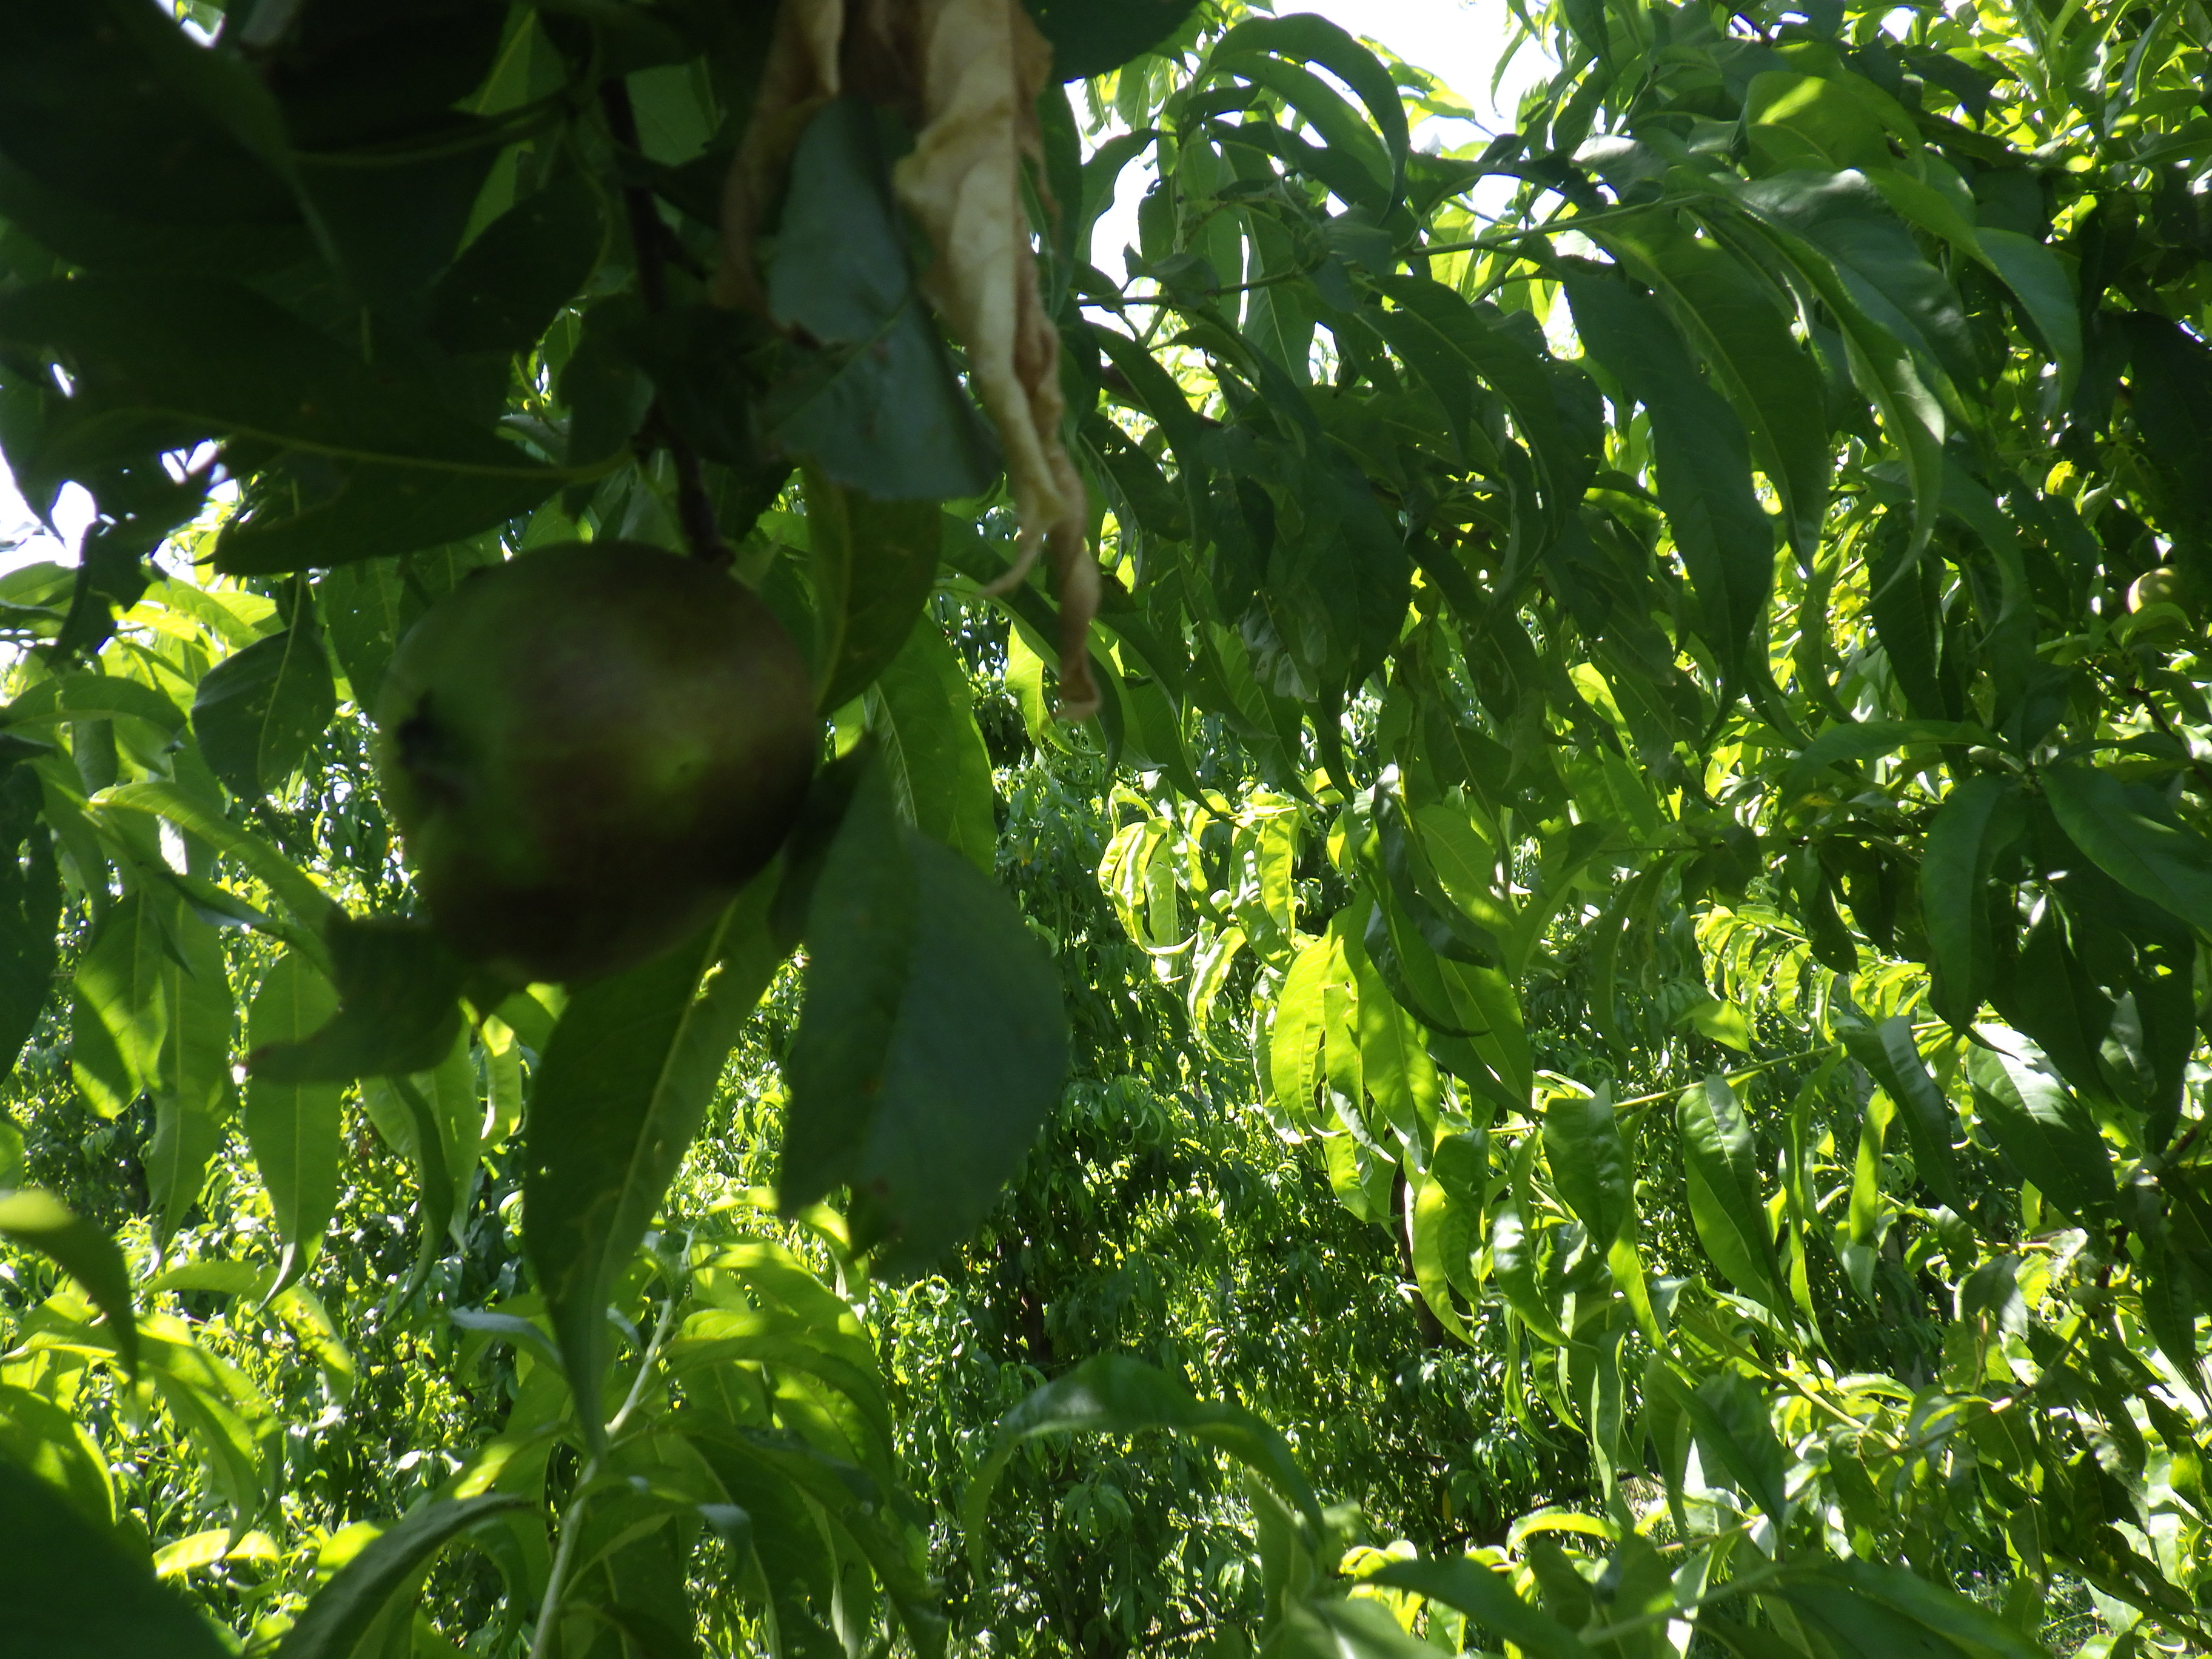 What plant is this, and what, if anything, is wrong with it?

peach, brown rot, mechanical damage
